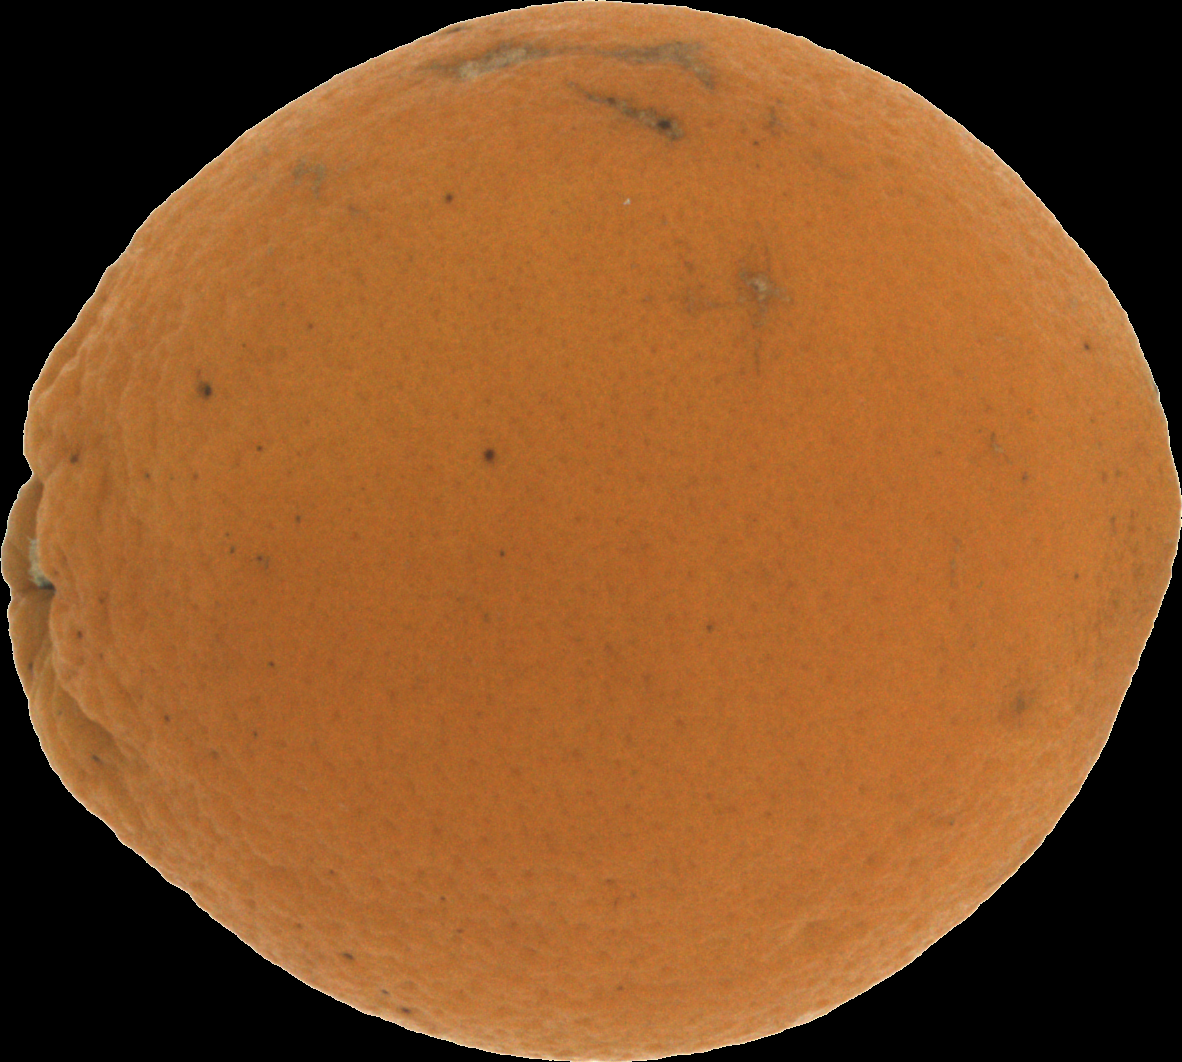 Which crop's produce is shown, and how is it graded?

orange, bad
